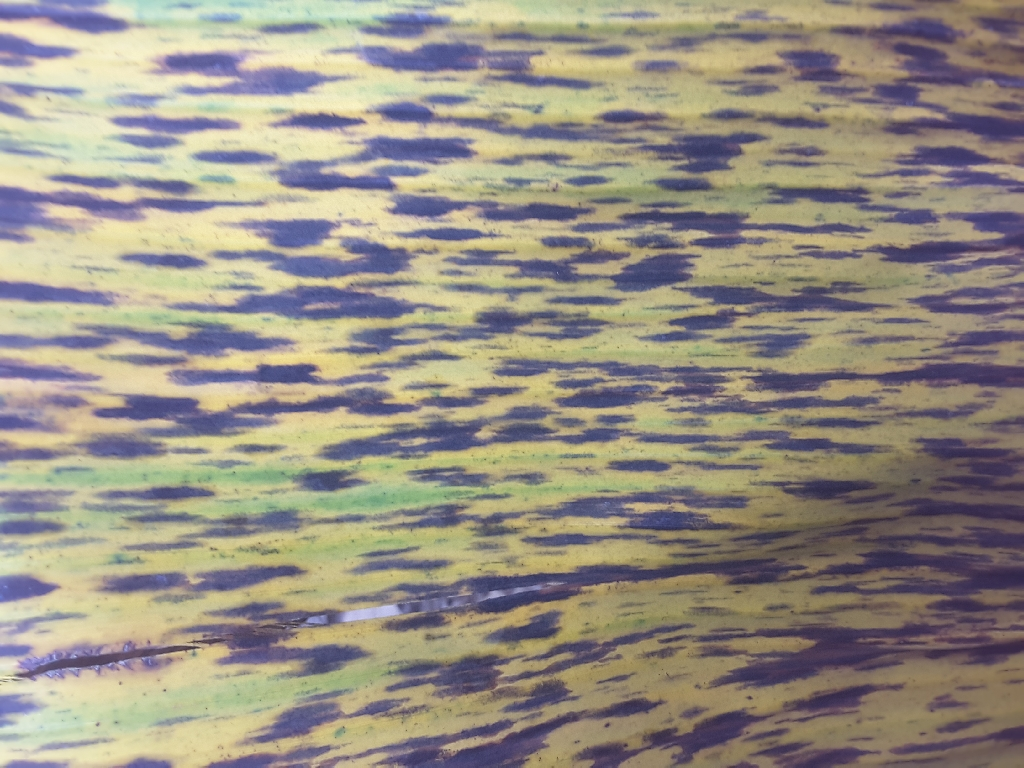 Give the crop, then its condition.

banana, black sigatoka
